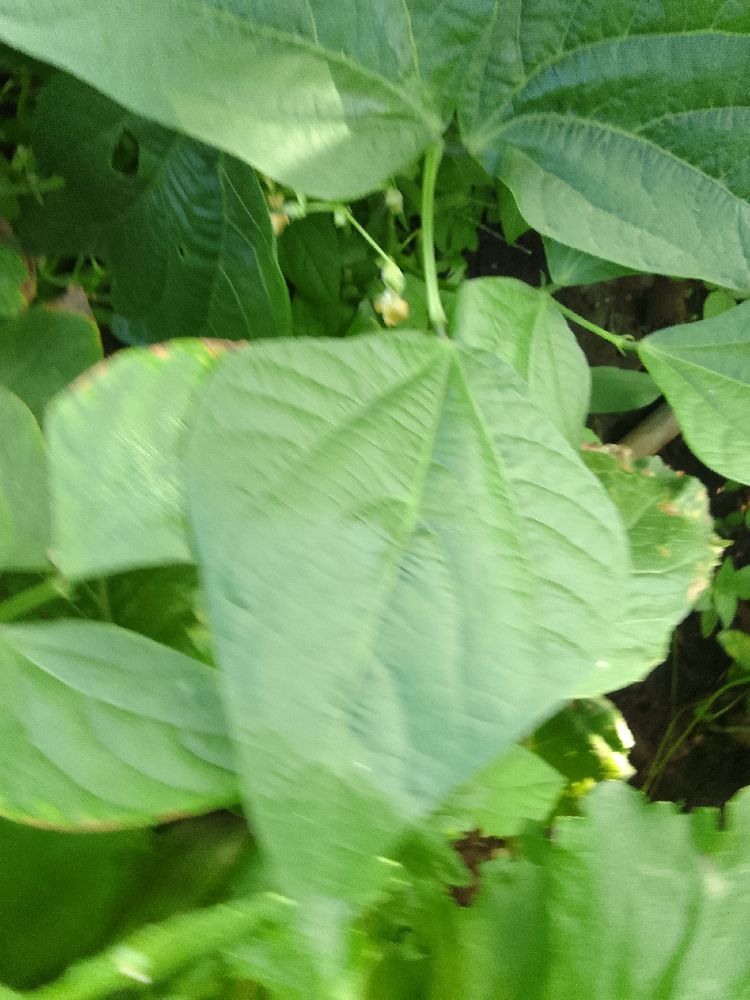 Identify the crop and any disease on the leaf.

common bean, healthy
